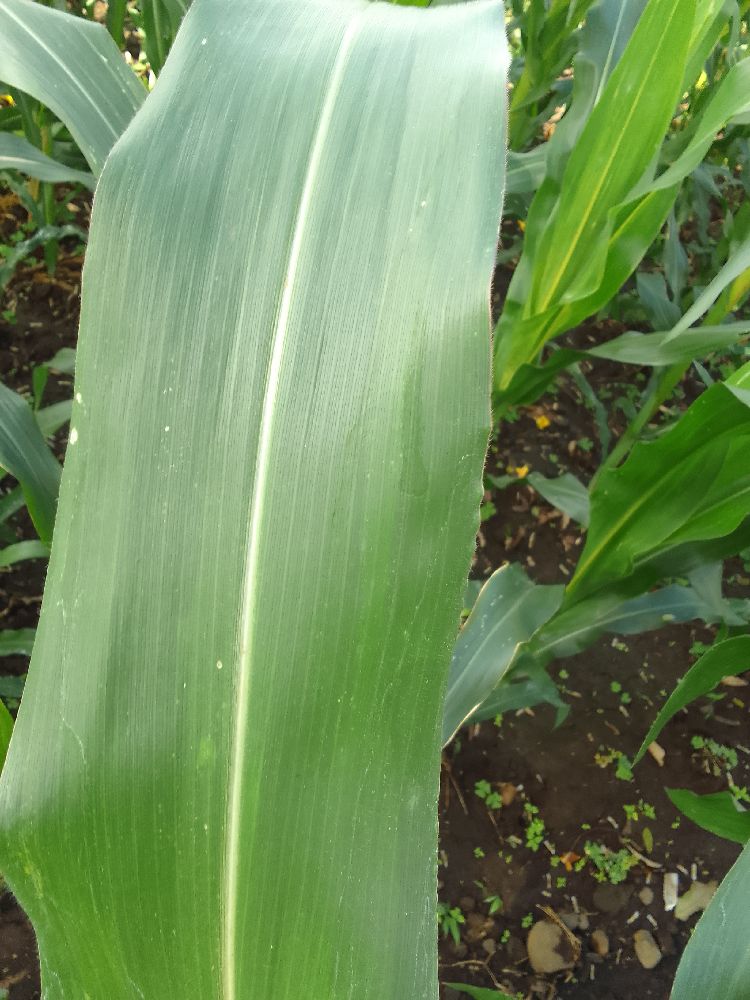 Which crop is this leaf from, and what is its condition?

maize, healthy
